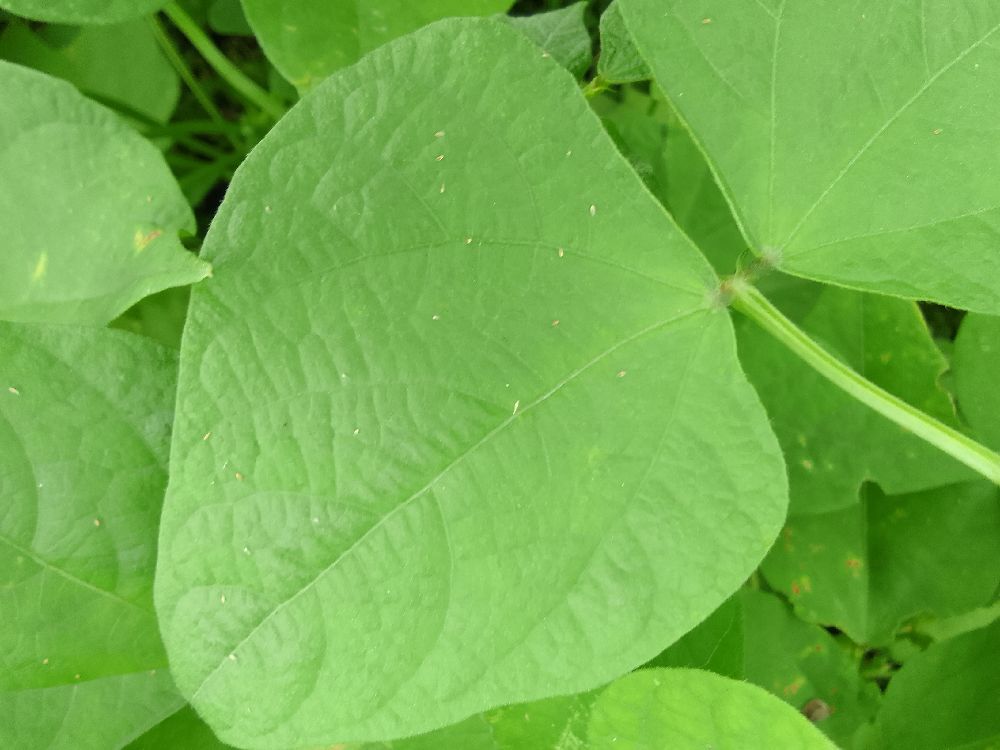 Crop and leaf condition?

common bean, healthy
